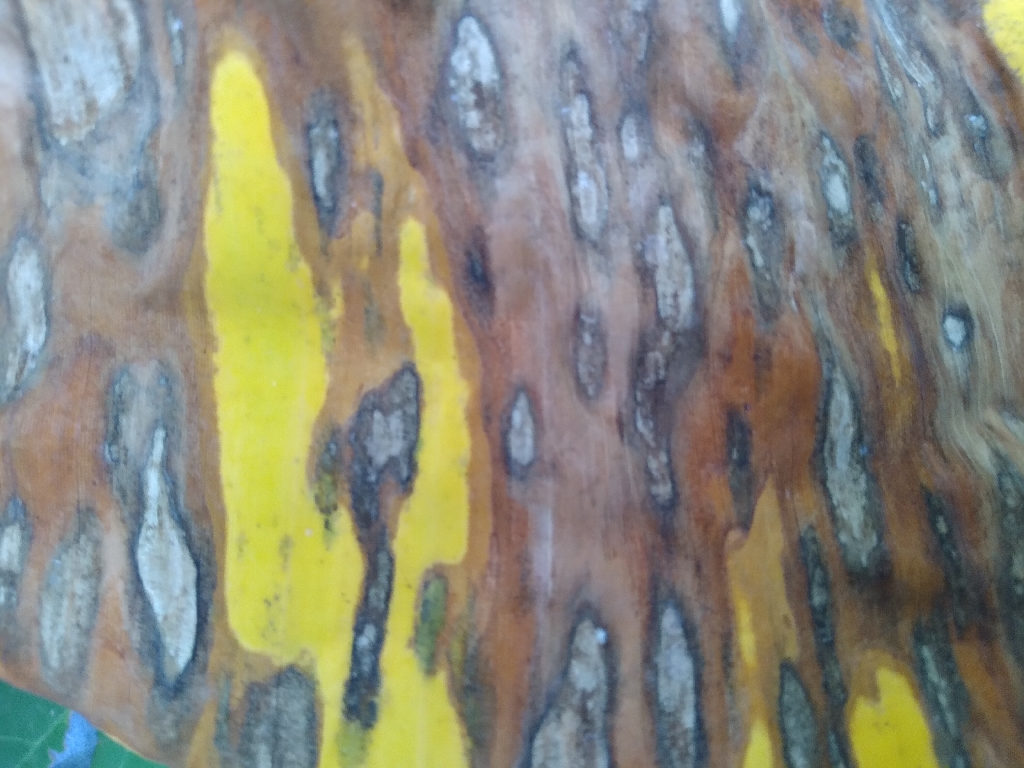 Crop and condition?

banana, black sigatoka
